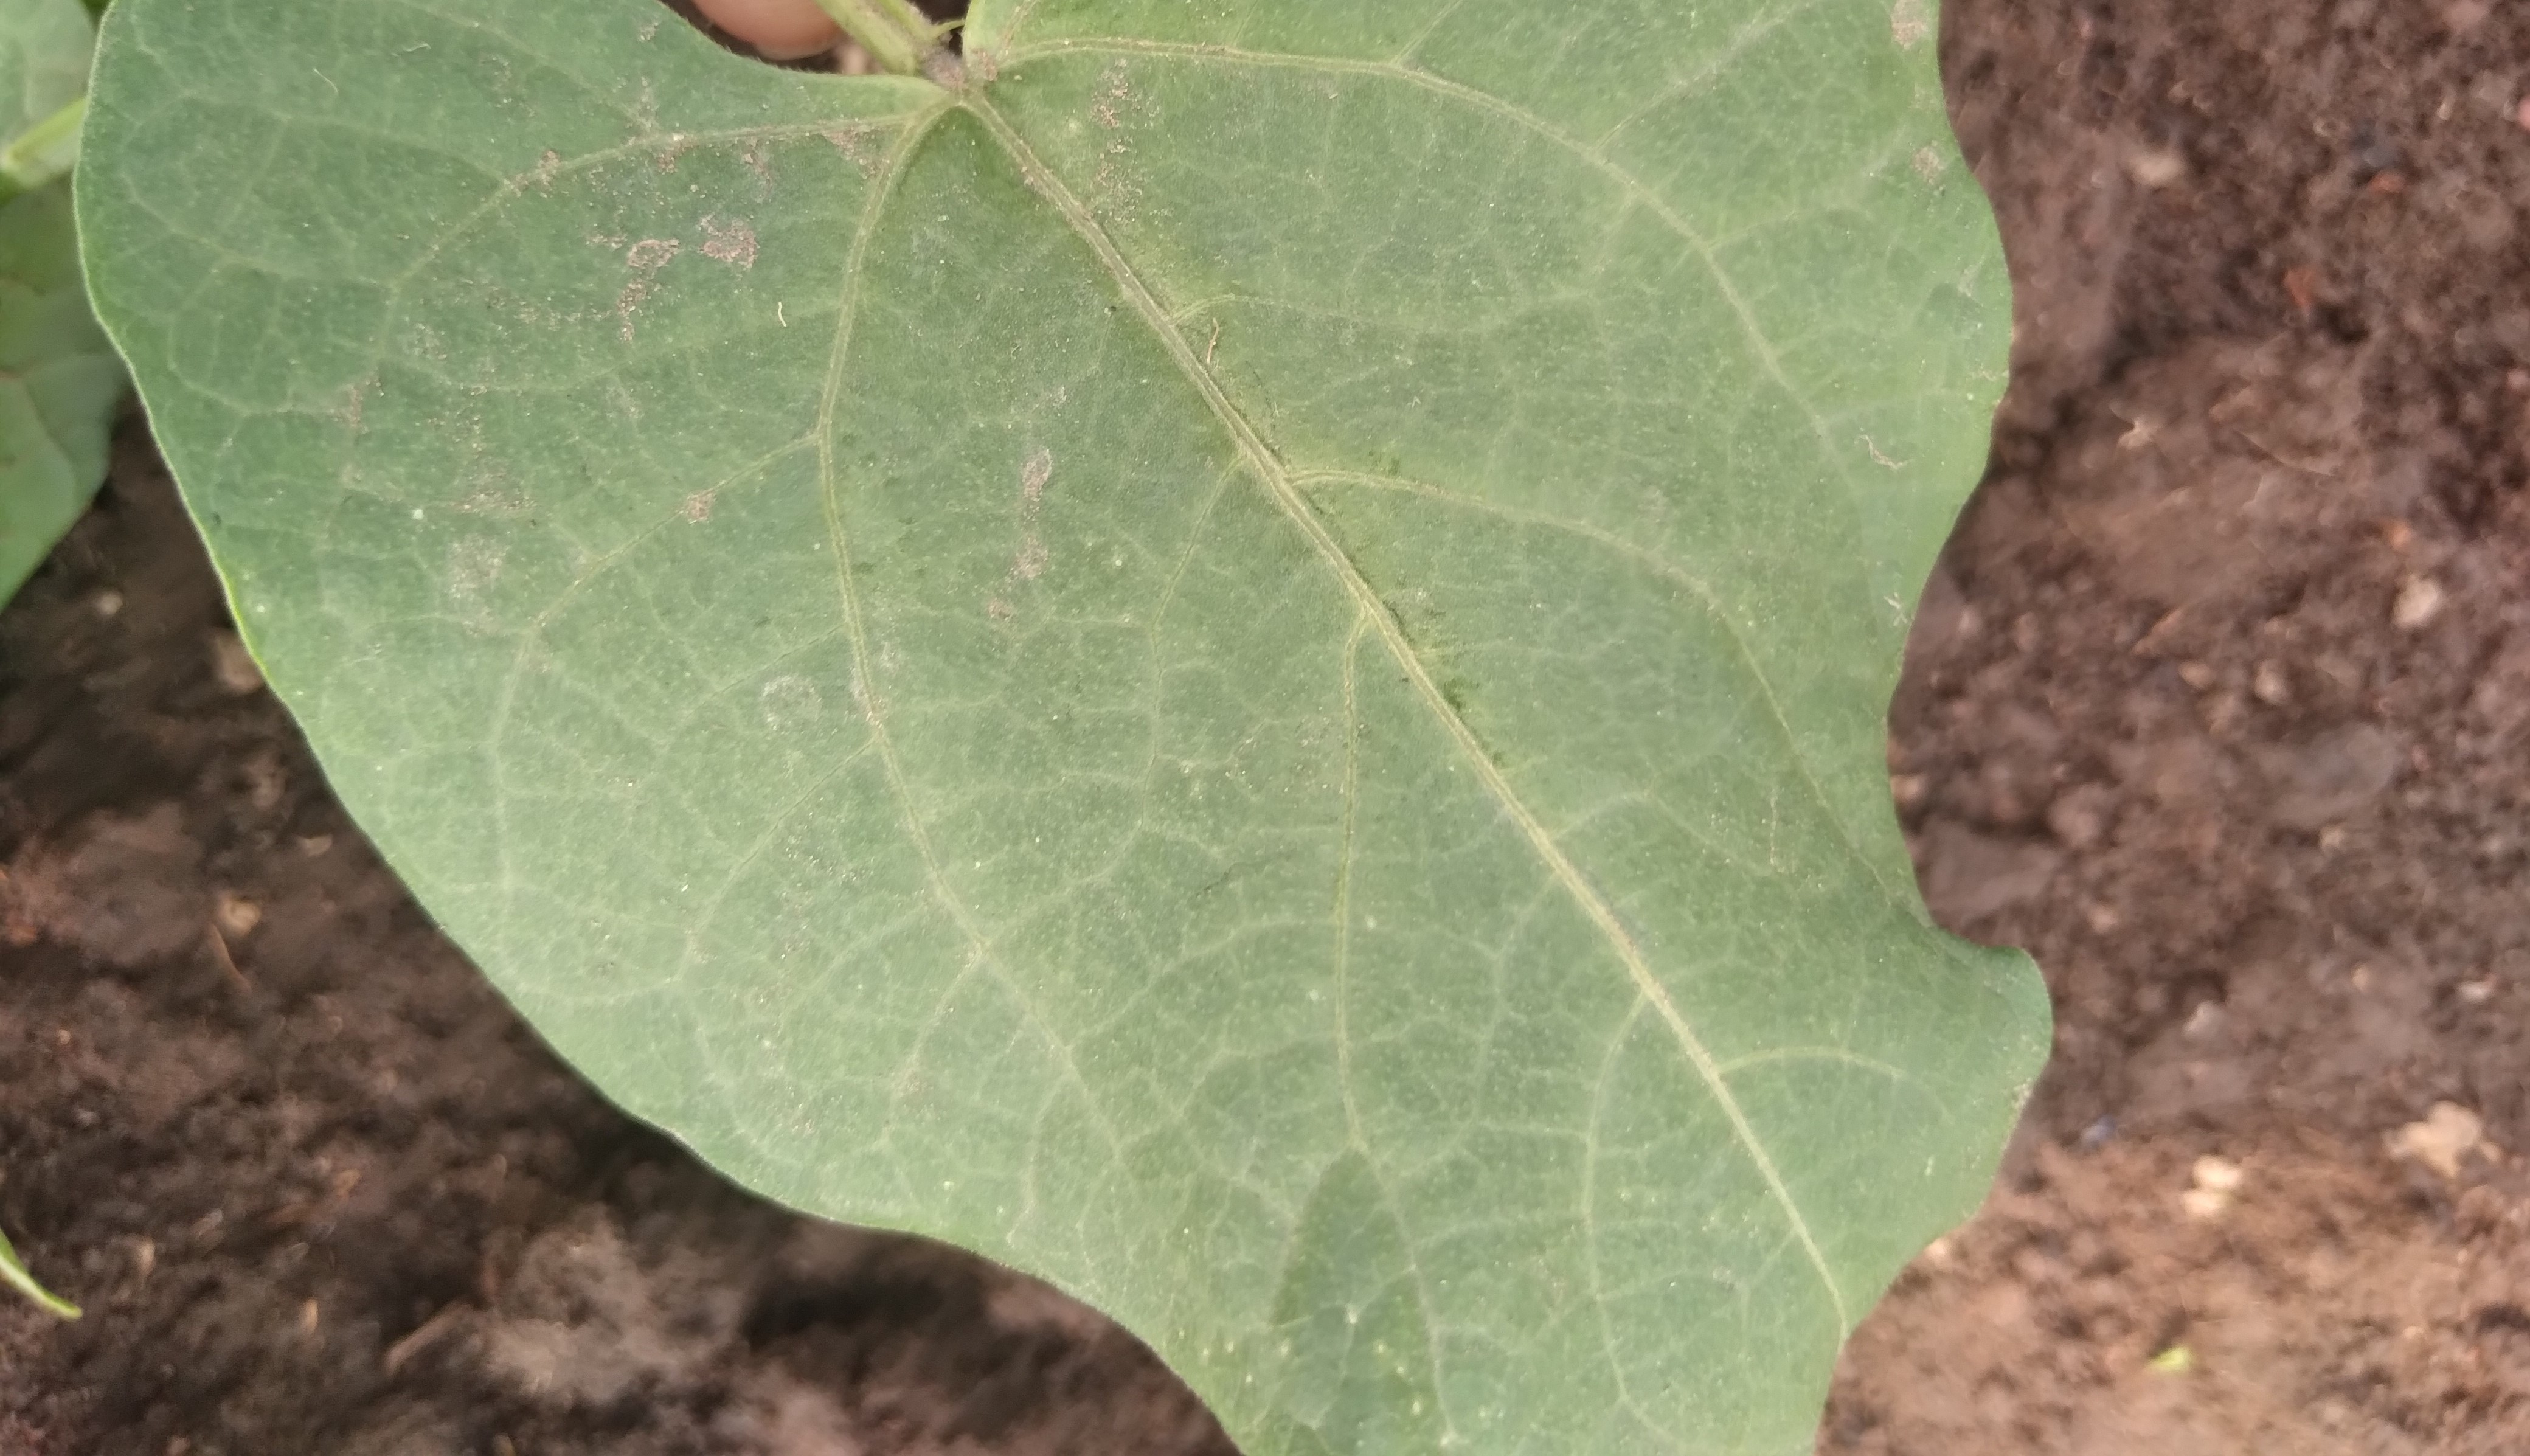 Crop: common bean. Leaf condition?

healthy
